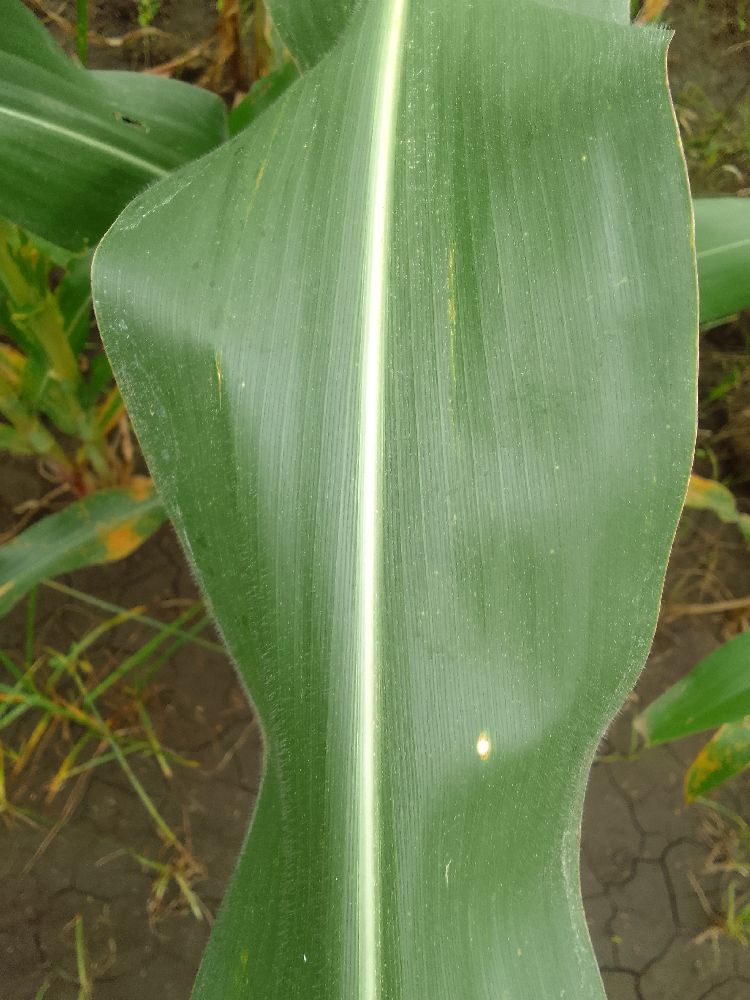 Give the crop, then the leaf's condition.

maize, healthy
